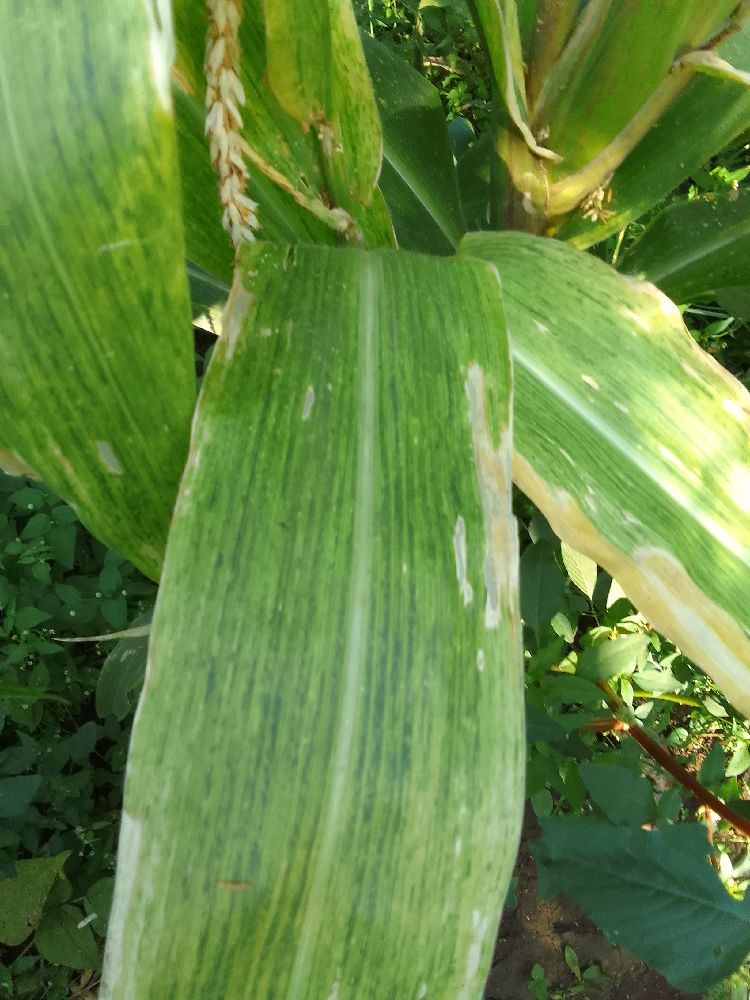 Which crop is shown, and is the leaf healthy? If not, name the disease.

maize, maize lethal necrosis
